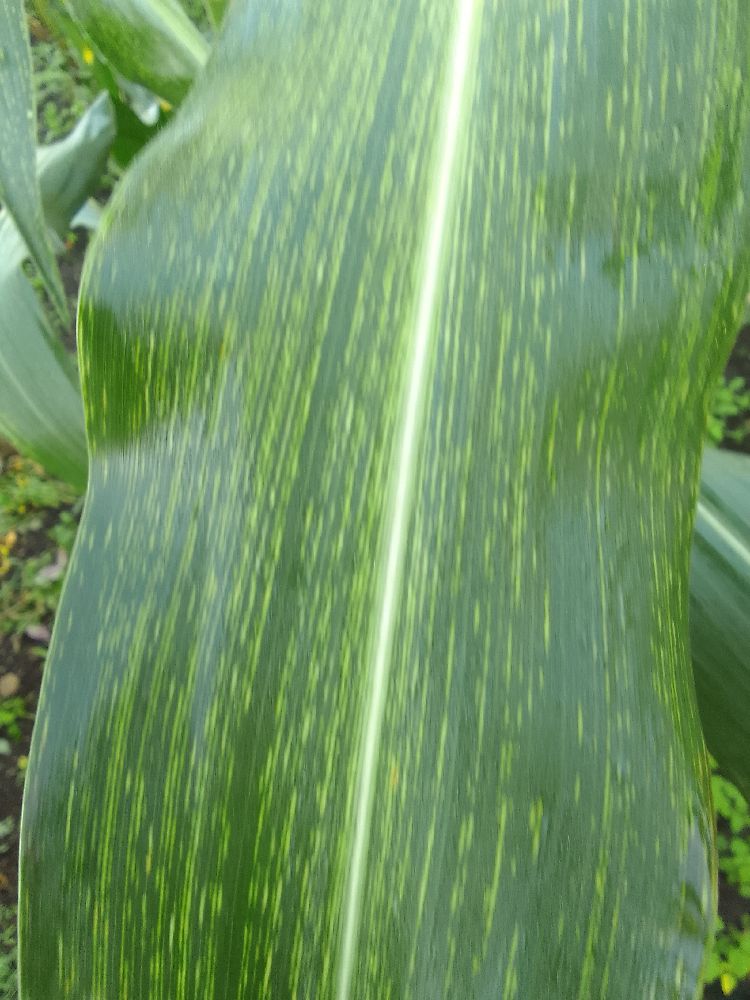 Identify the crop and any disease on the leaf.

maize, maize streak virus
